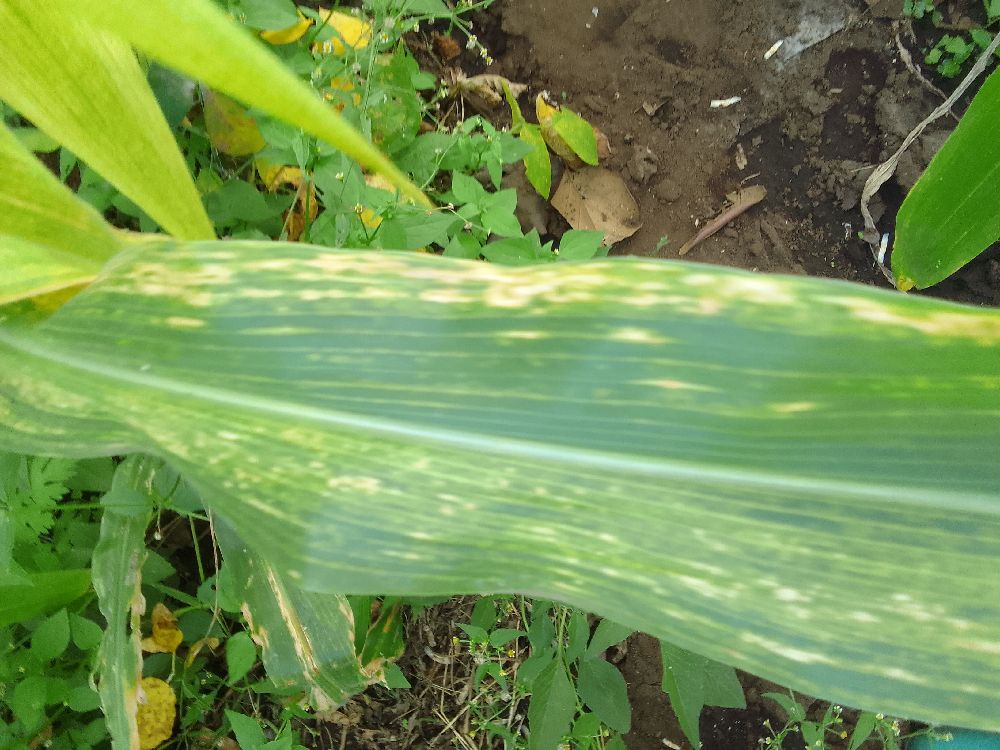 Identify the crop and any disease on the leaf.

maize, maize lethal necrosis
